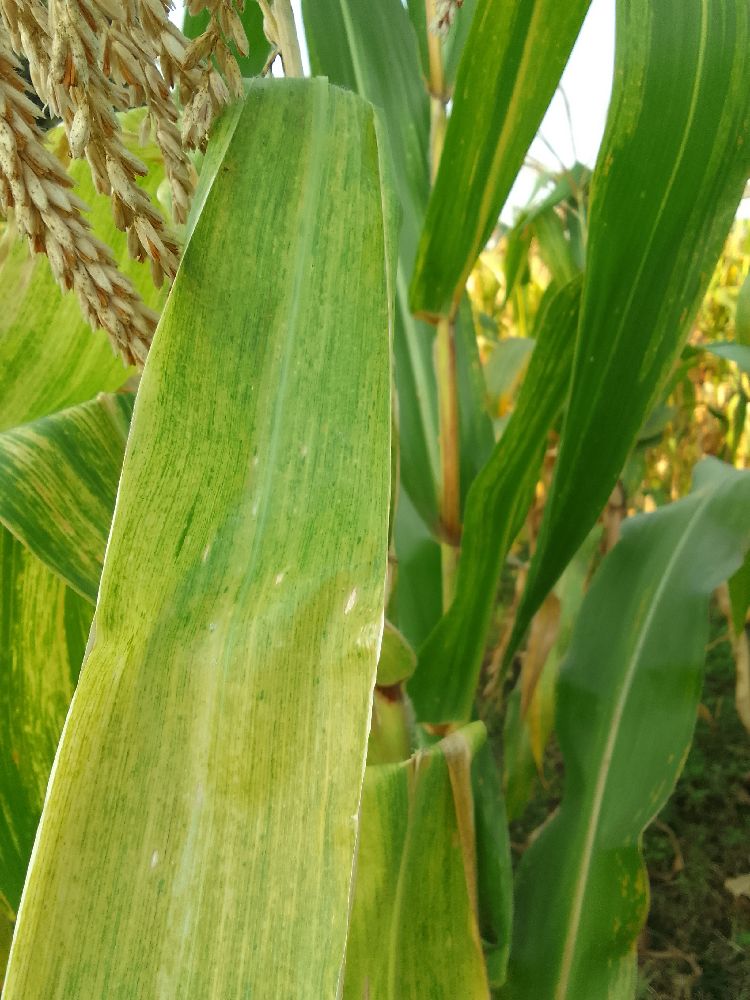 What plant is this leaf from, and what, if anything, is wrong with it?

maize, maize lethal necrosis
